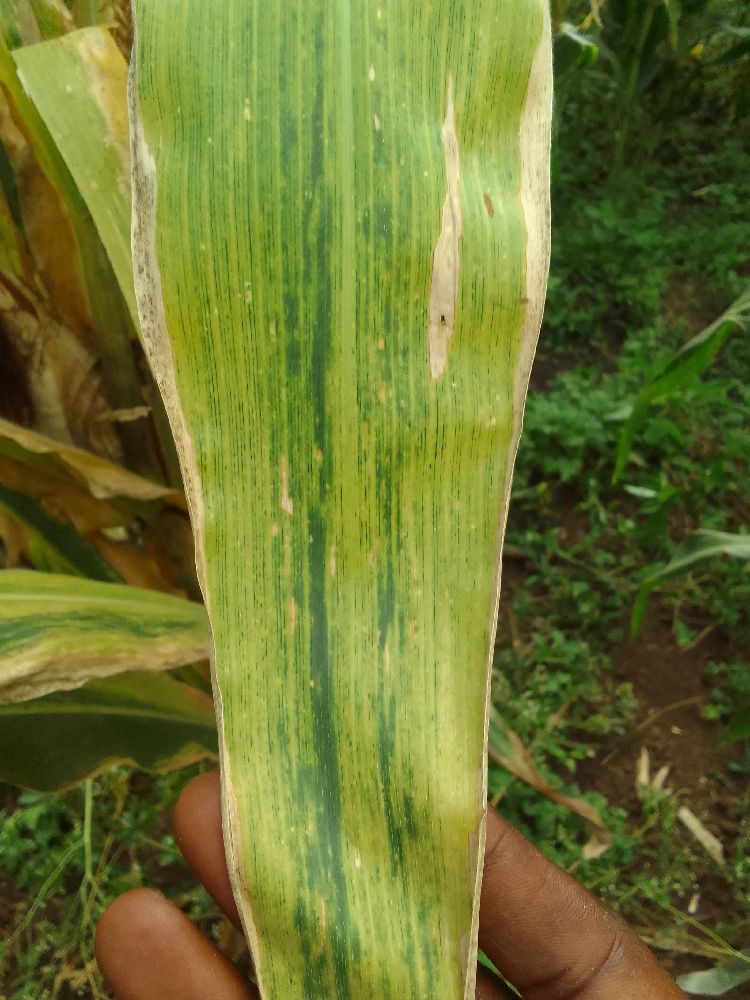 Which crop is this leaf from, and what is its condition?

maize, maize lethal necrosis
